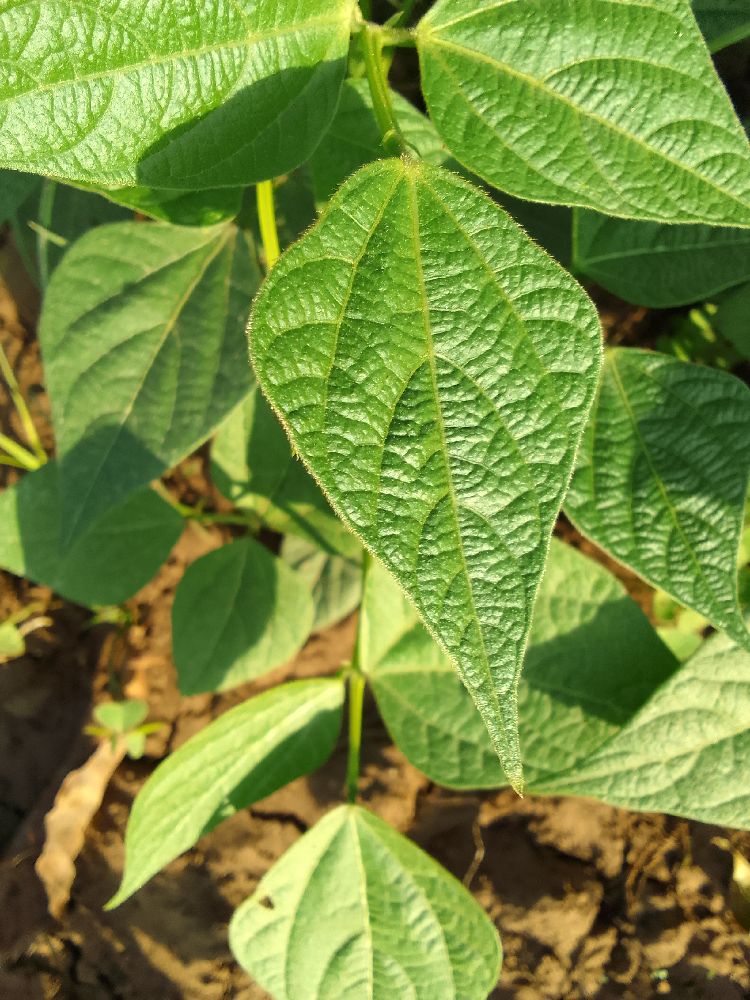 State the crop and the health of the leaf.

common bean, healthy
